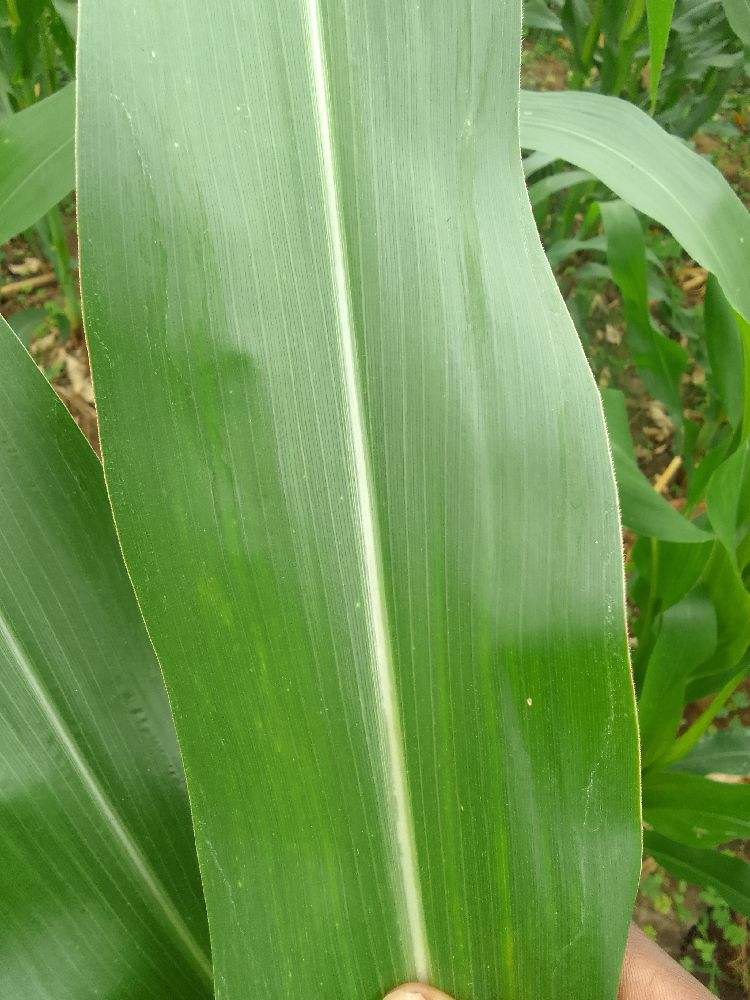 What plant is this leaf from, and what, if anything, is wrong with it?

maize, healthy
